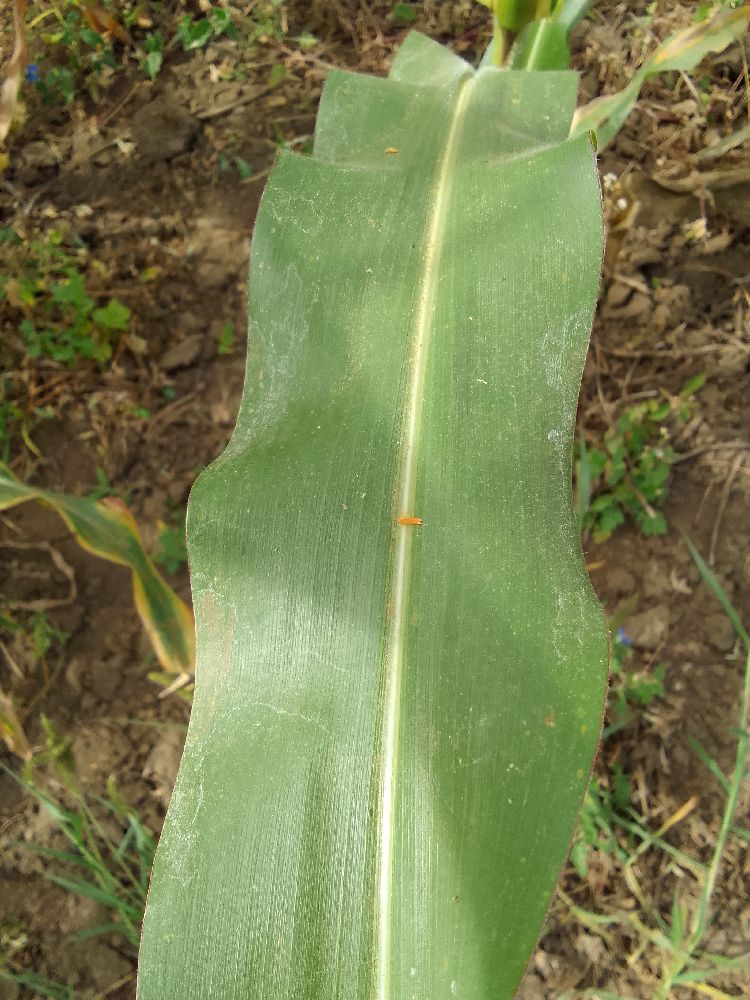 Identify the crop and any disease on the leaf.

maize, healthy
